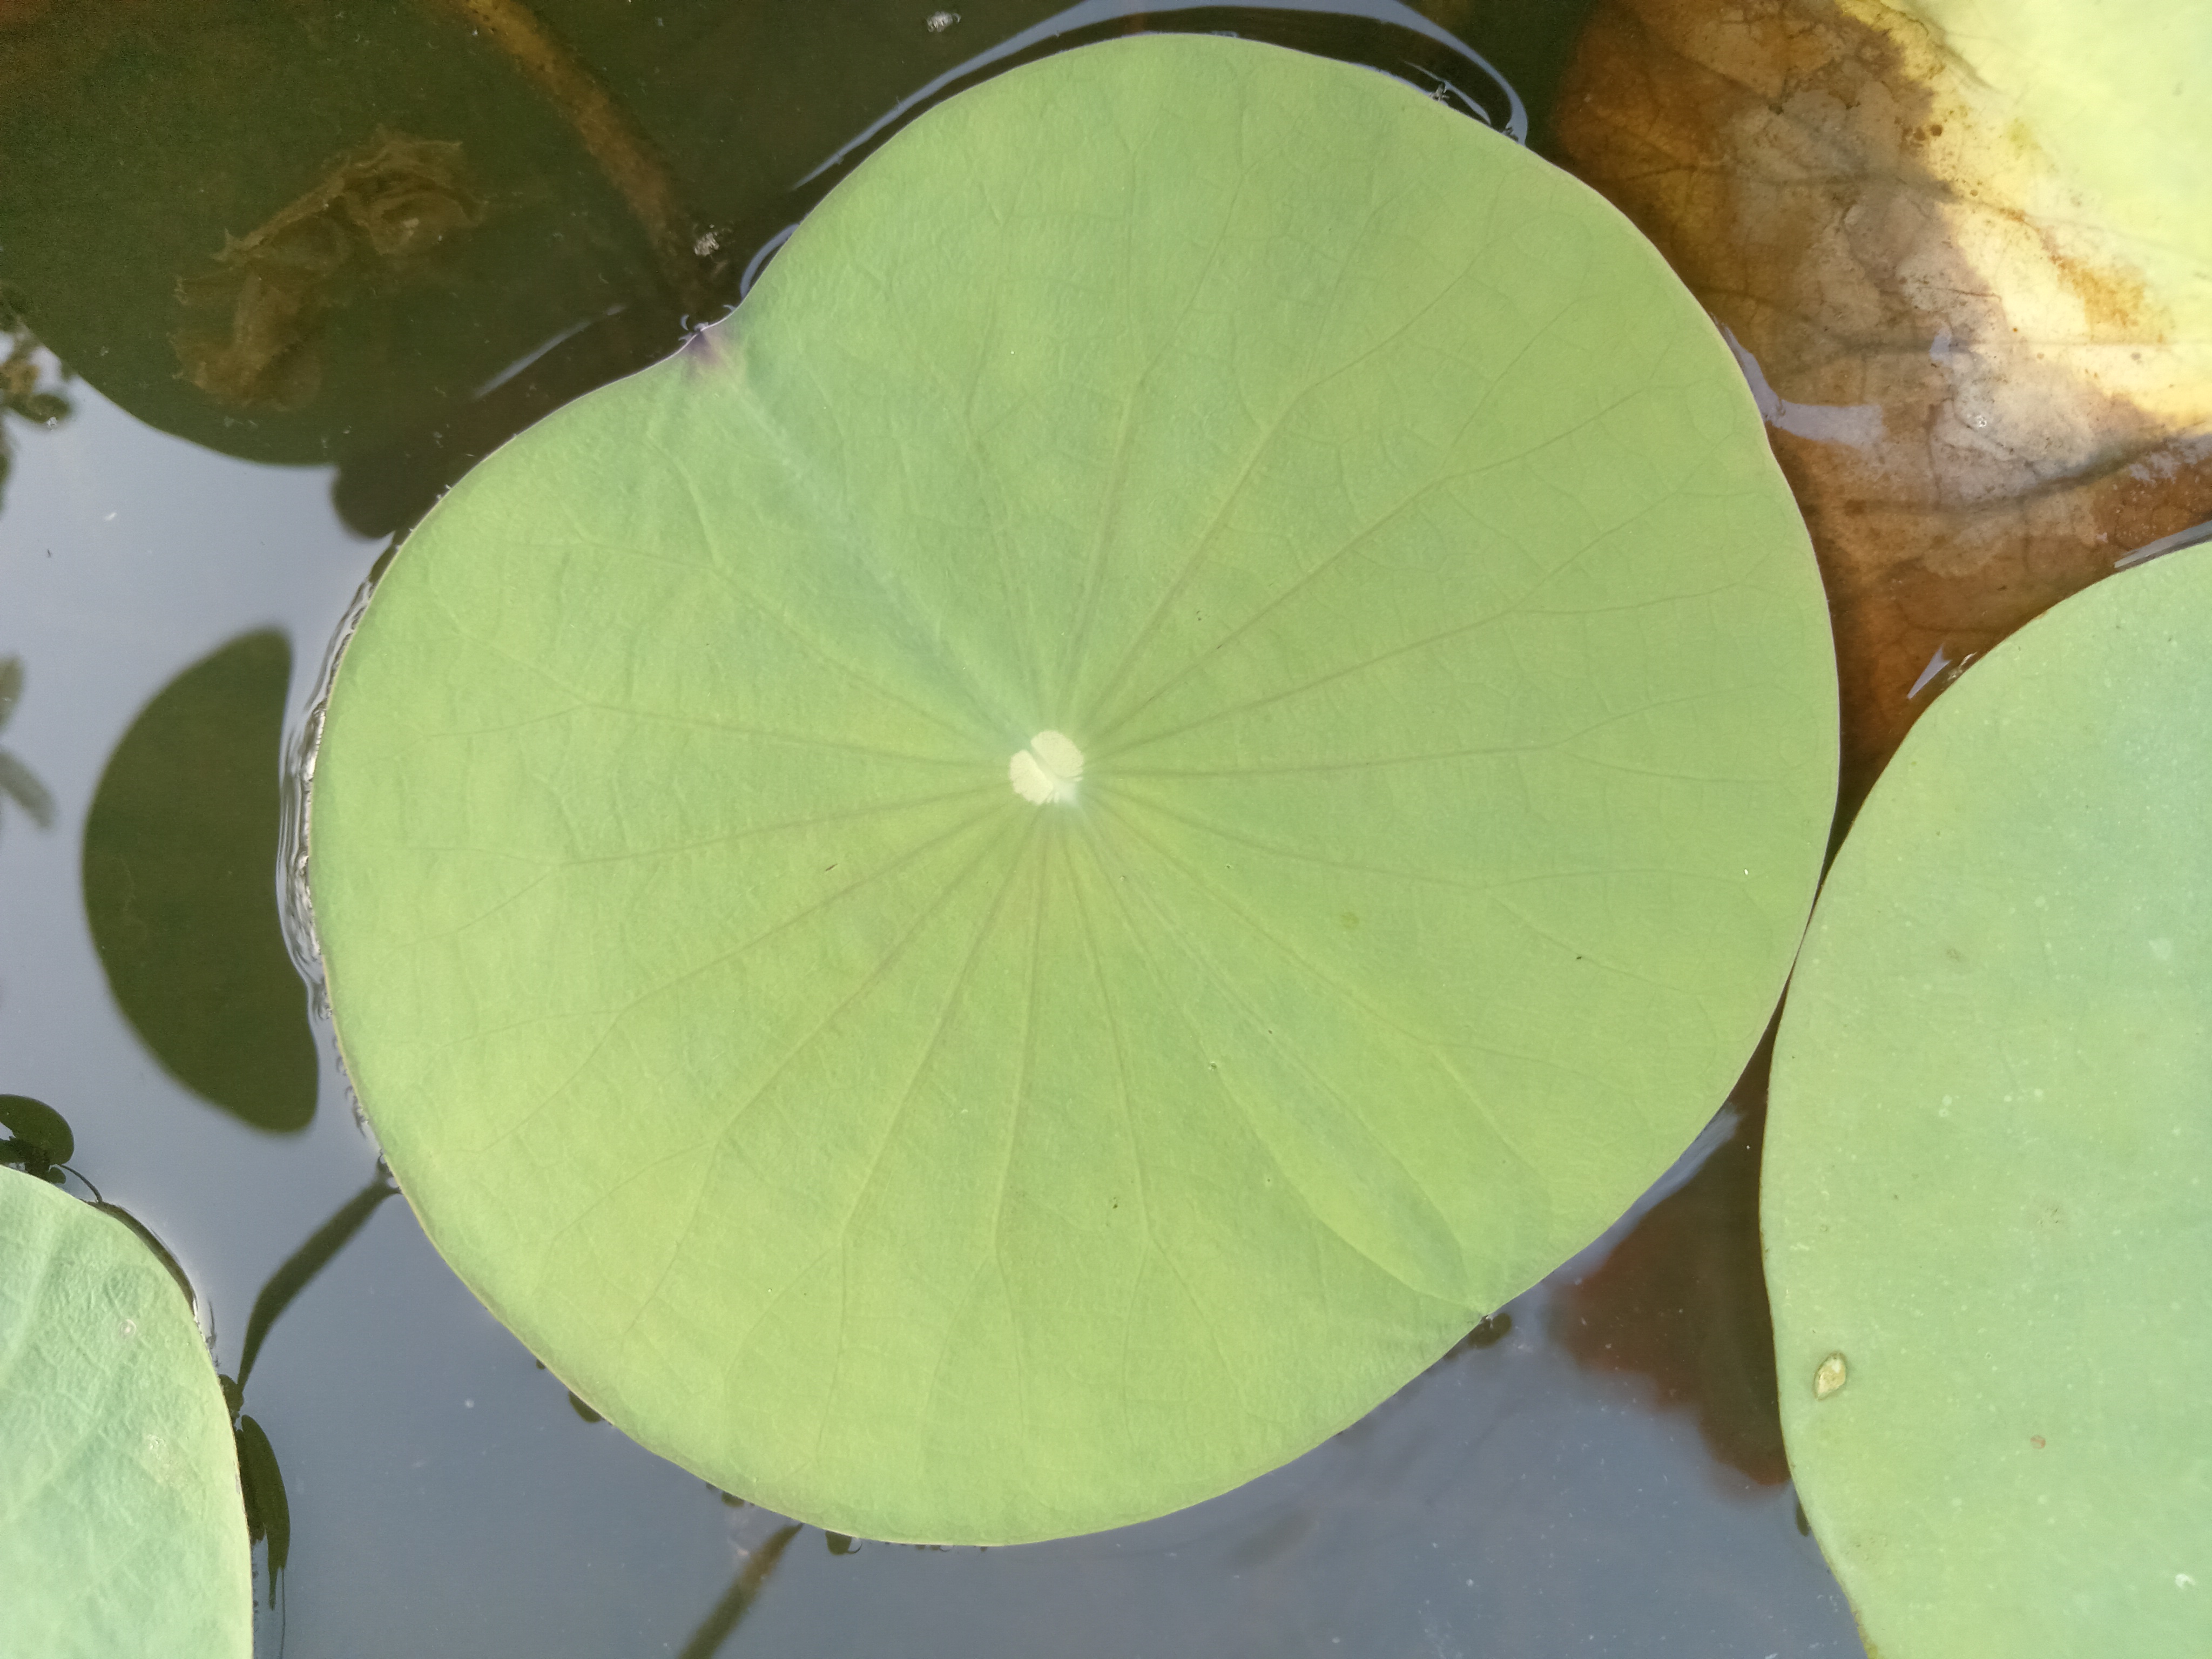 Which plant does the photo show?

lotus
